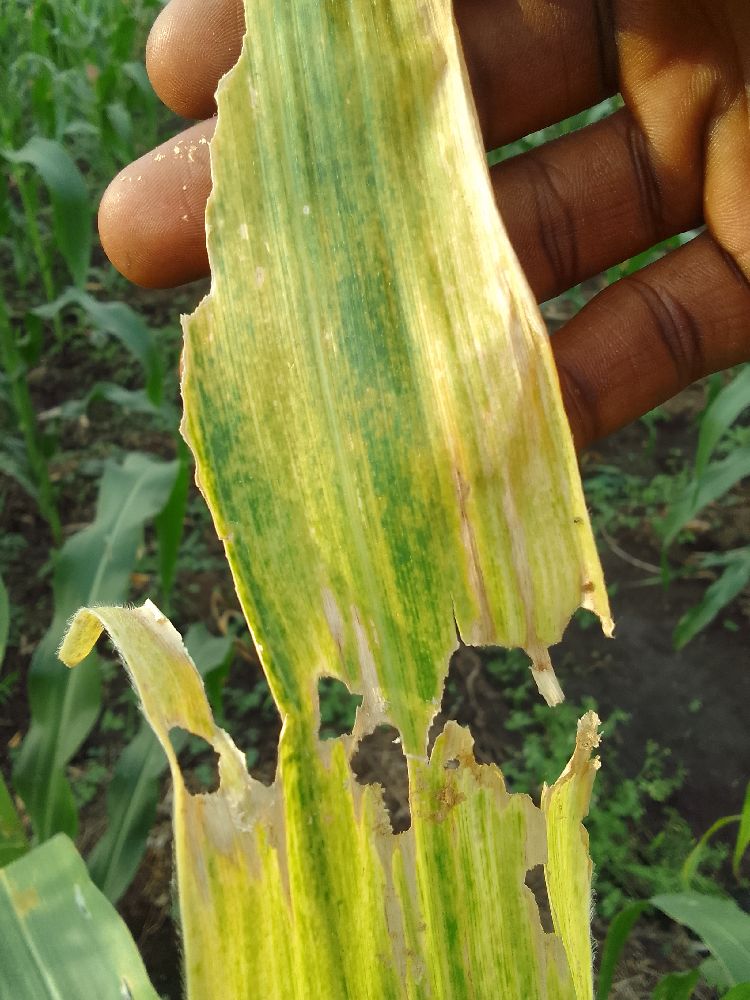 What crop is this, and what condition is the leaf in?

maize, maize lethal necrosis
